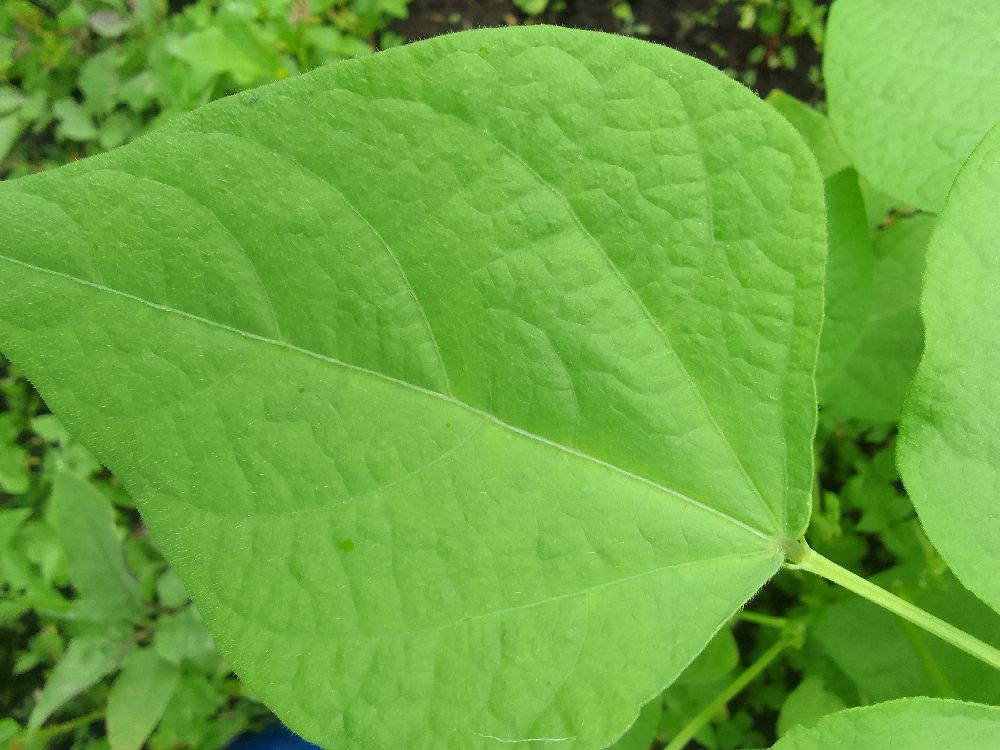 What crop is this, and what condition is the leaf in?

common bean, healthy
